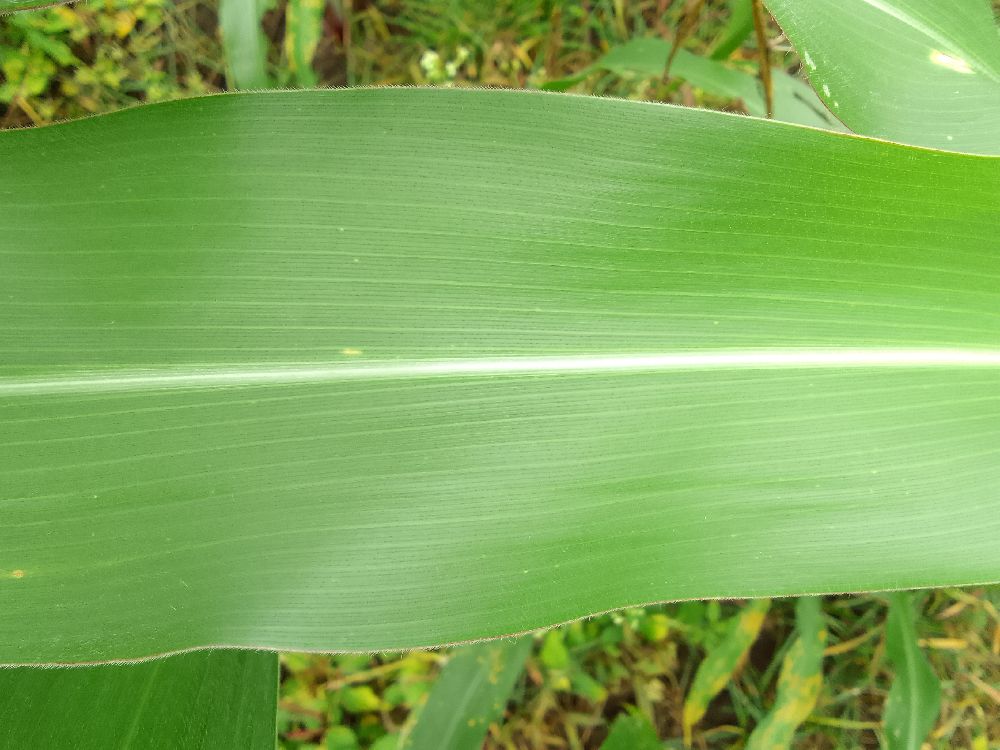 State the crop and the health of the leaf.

maize, healthy
